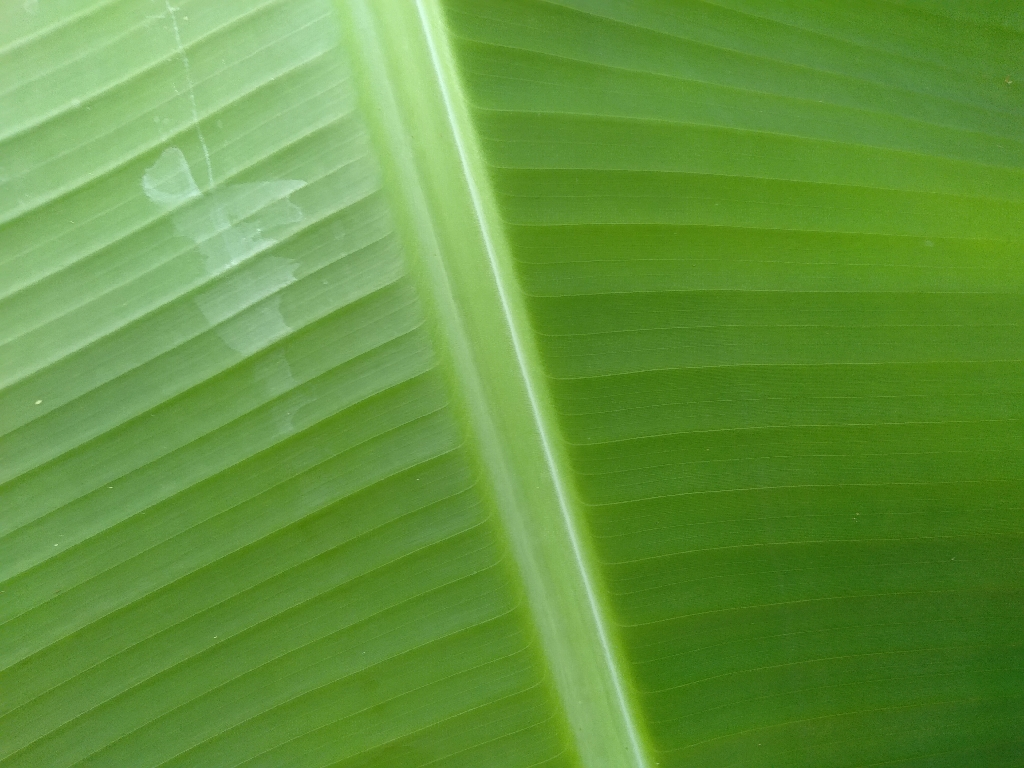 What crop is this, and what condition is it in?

banana, healthy
